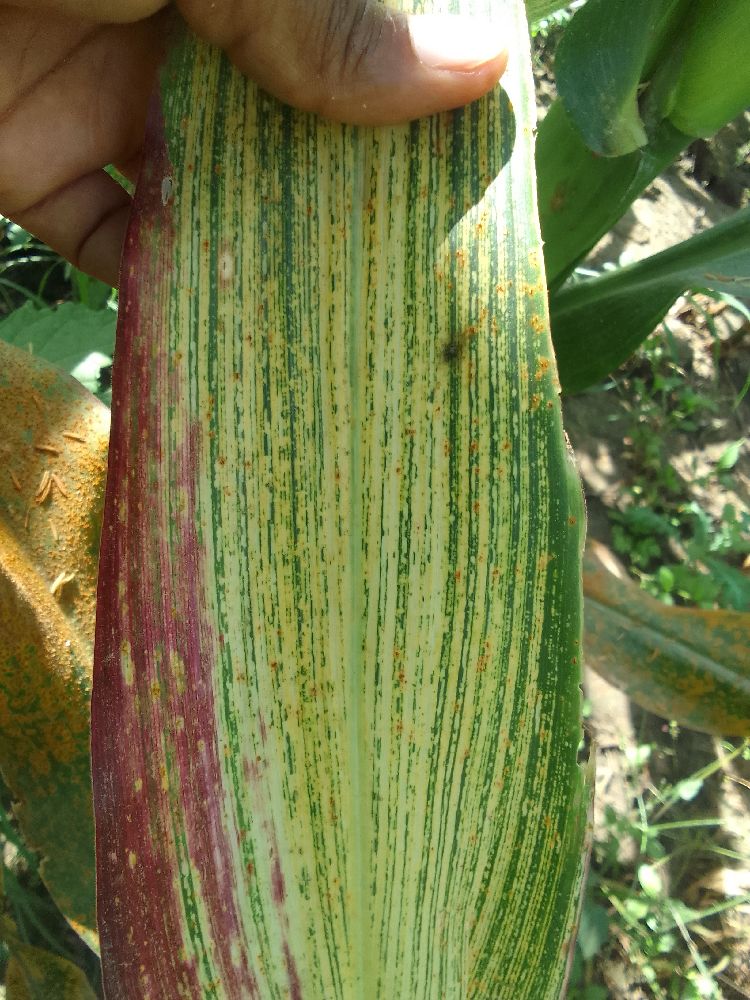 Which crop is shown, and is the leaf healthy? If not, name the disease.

maize, maize streak virus
